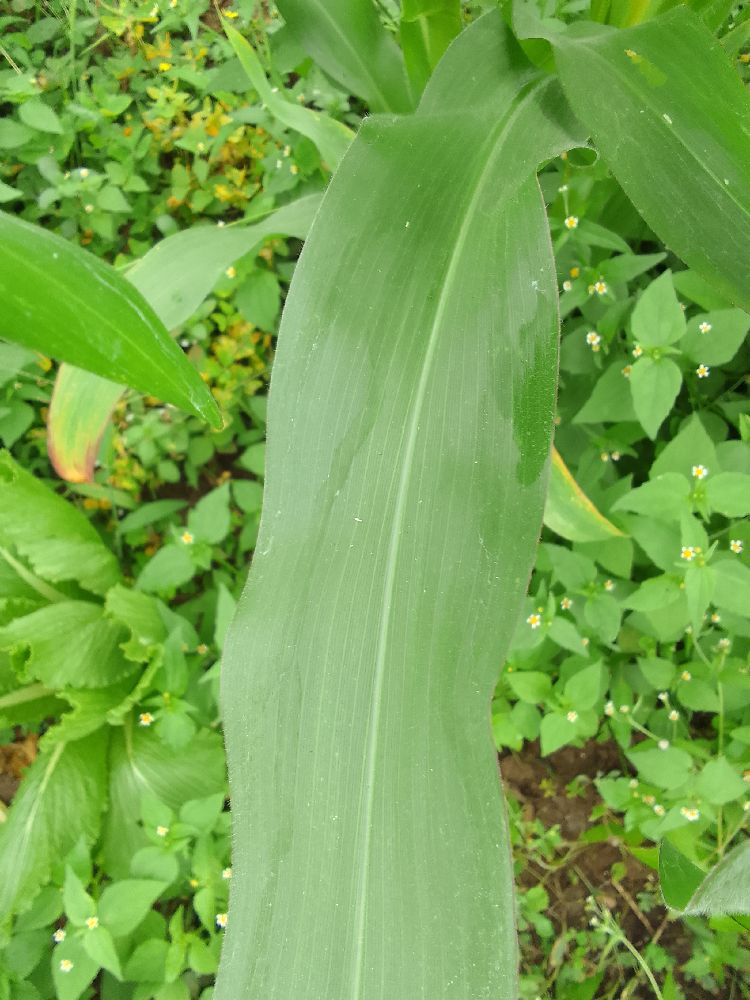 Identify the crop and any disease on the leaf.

maize, healthy
